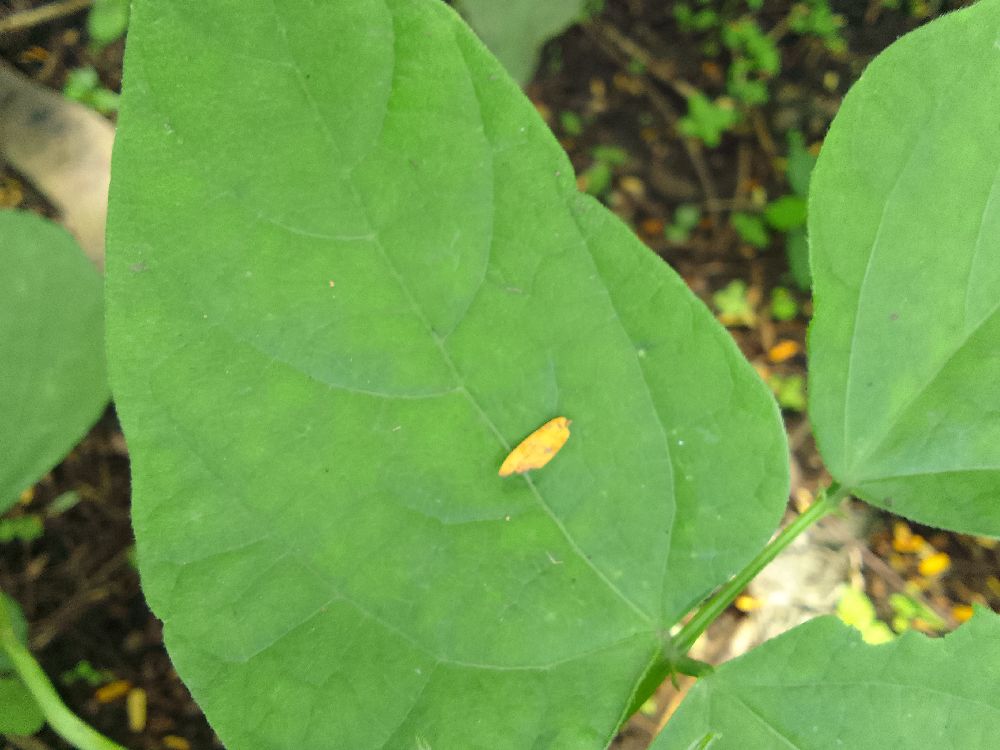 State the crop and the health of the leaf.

common bean, healthy
